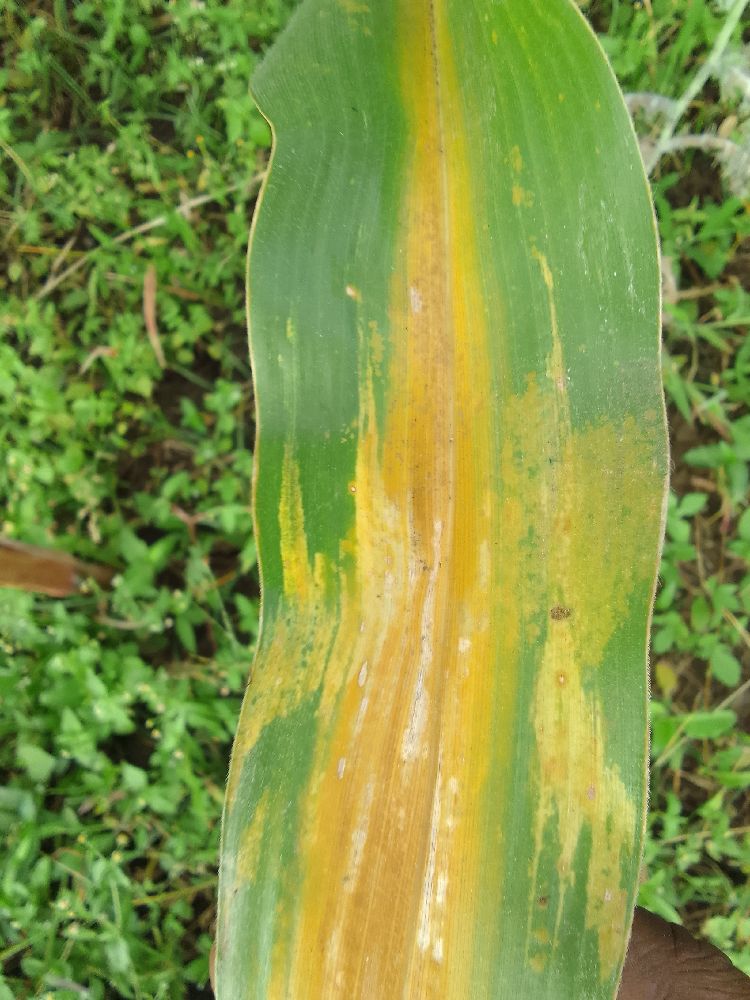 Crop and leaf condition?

maize, maize lethal necrosis
